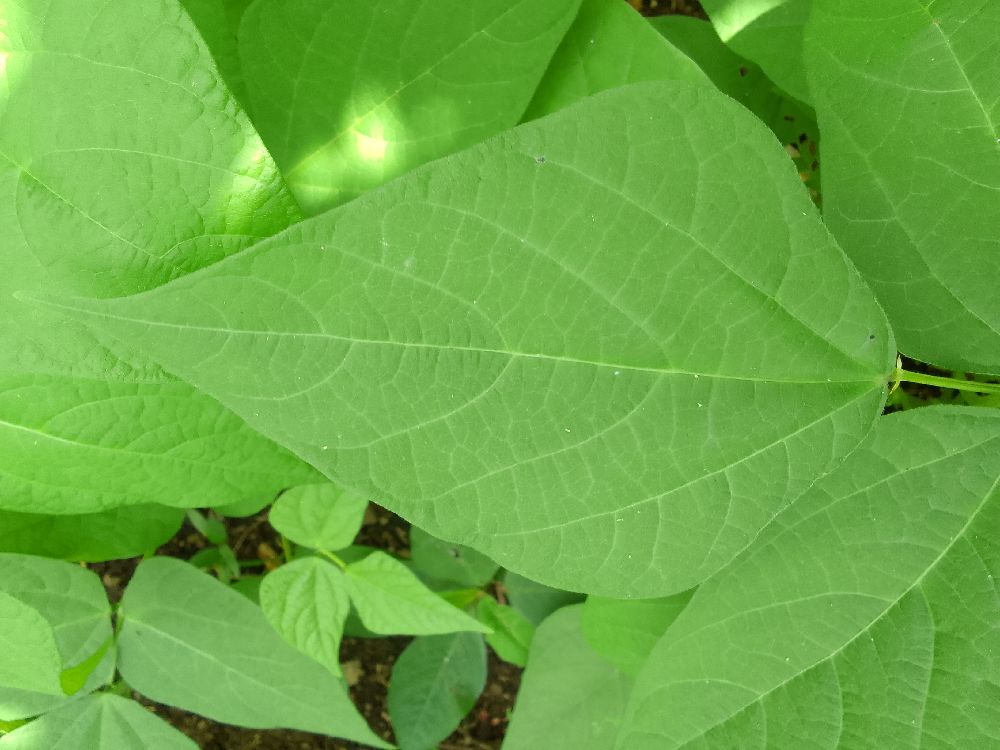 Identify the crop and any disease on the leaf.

common bean, healthy
